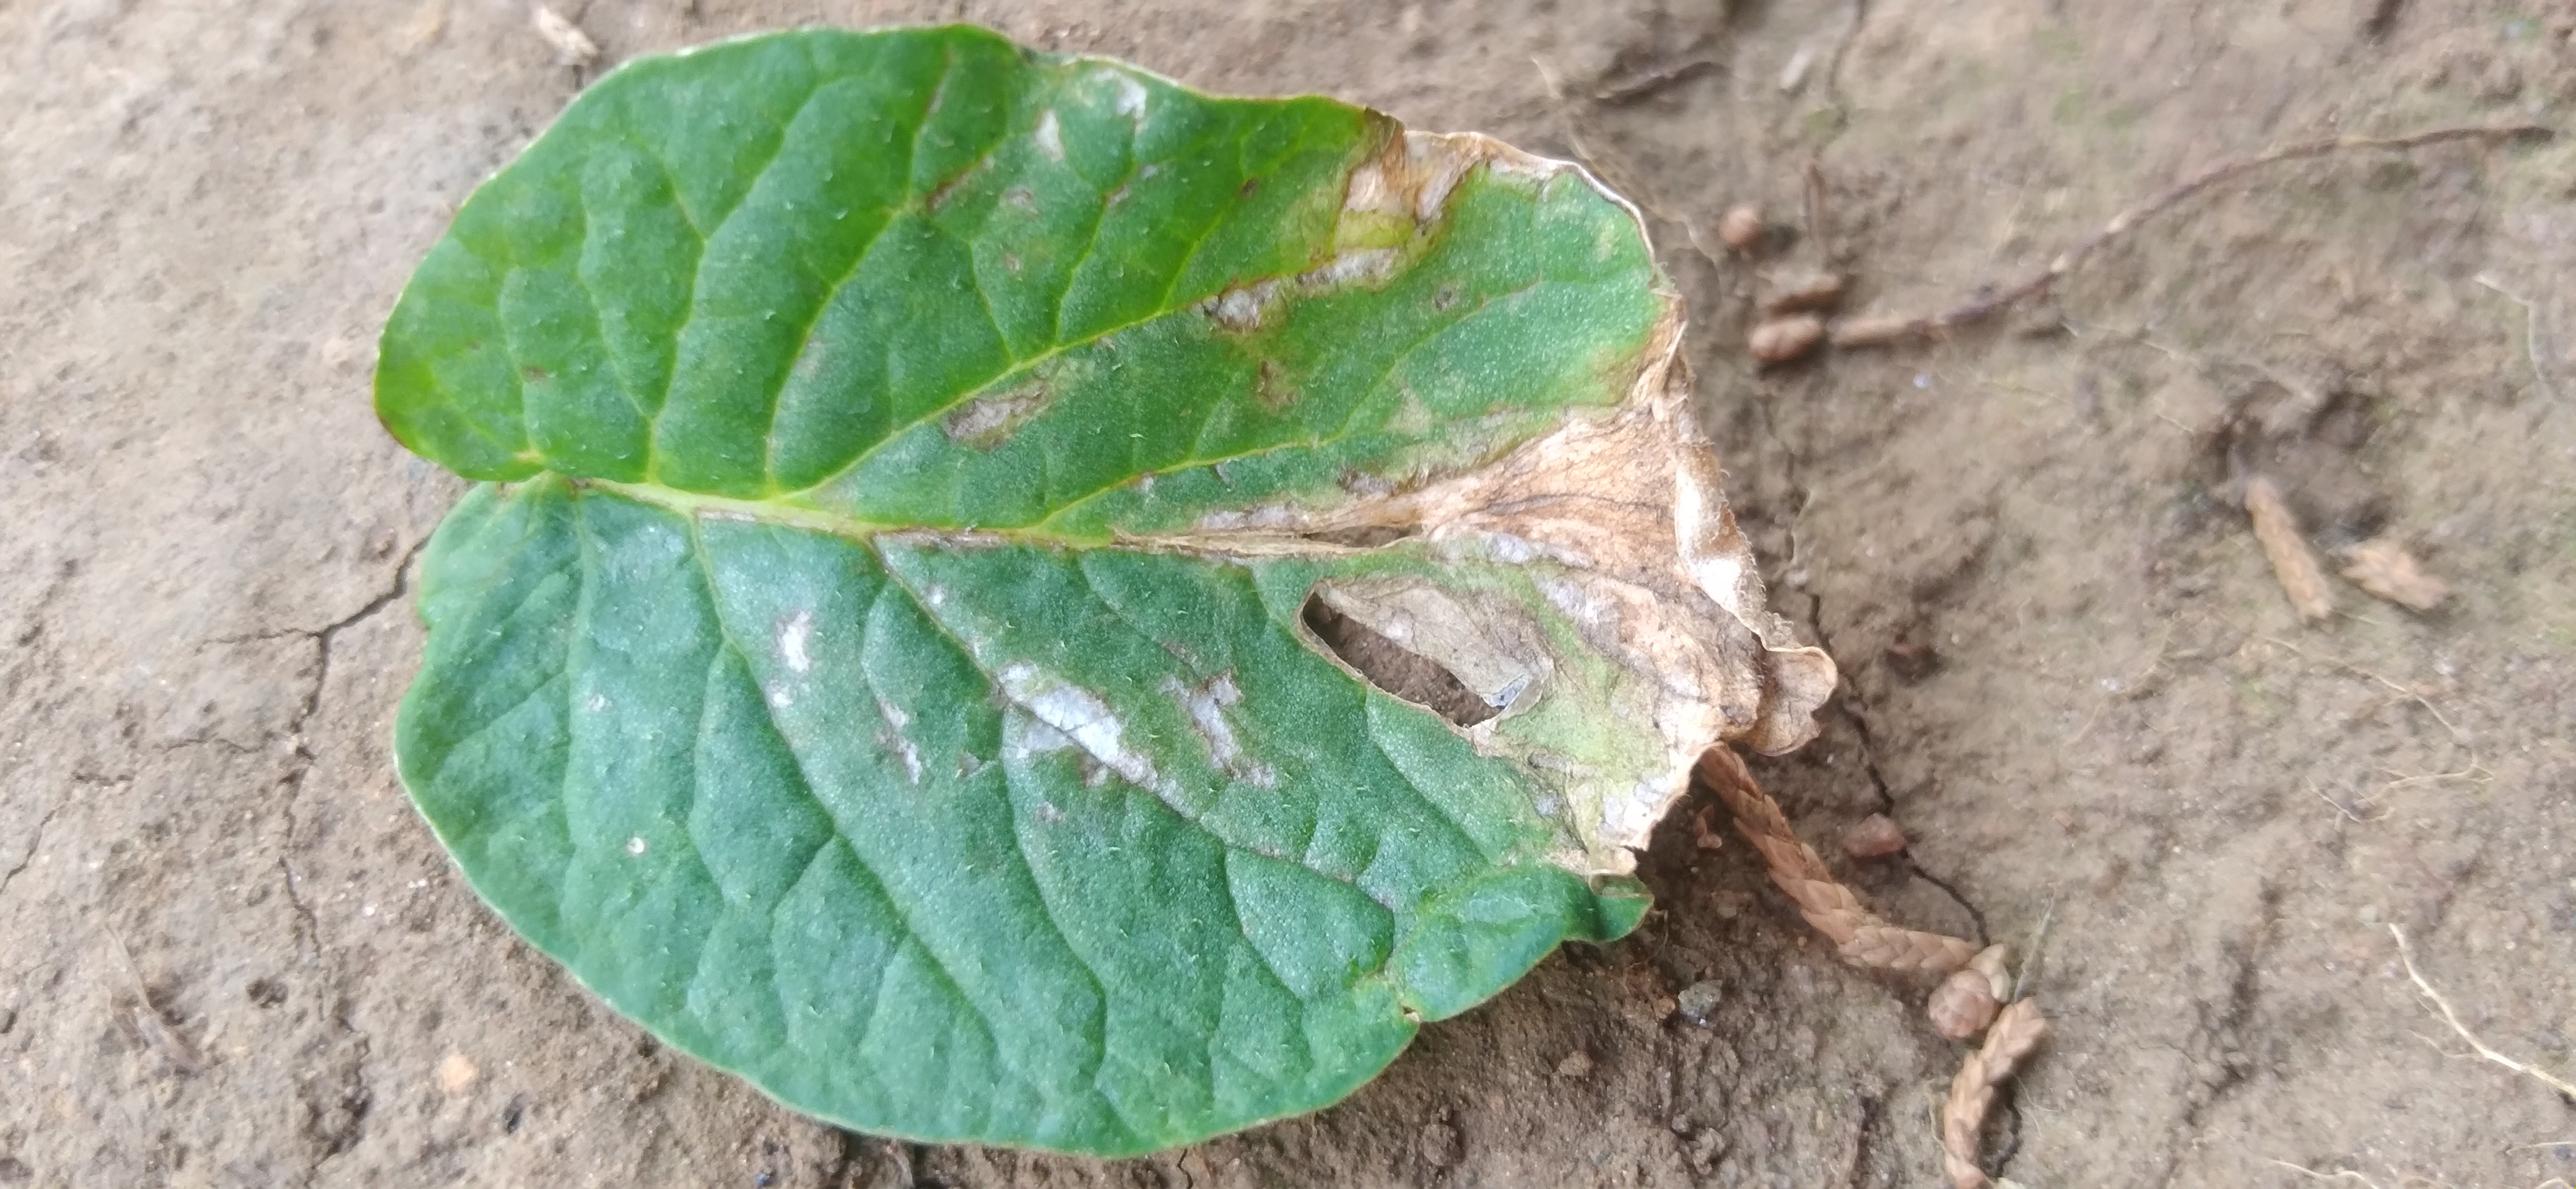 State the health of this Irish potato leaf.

early blight
